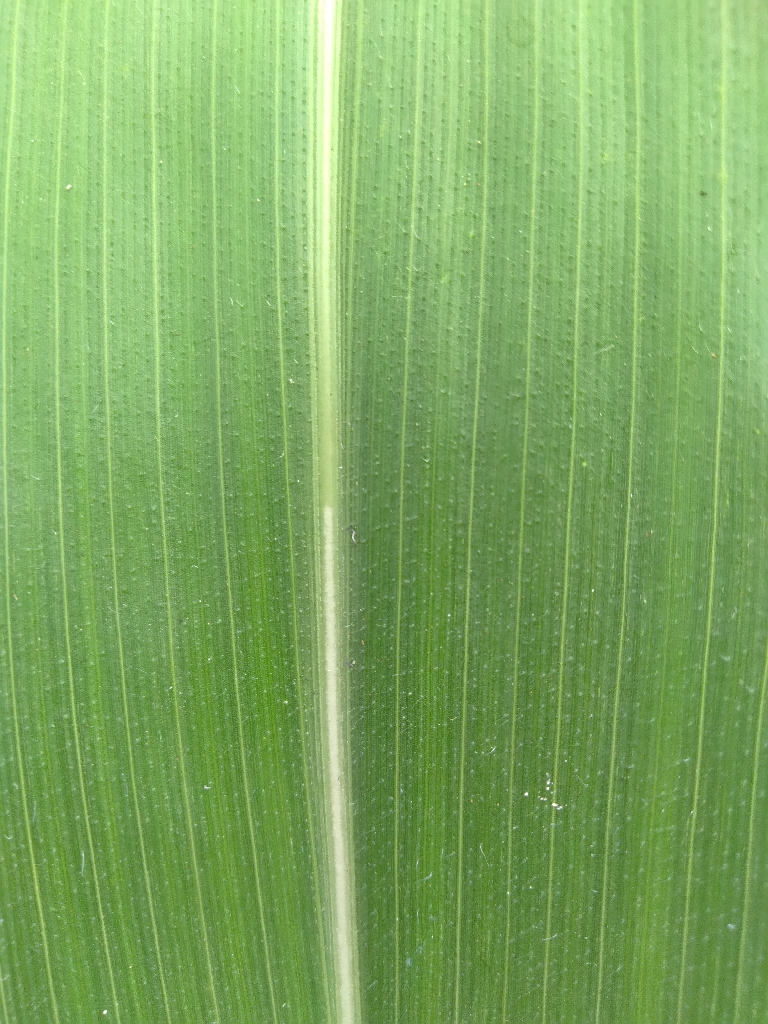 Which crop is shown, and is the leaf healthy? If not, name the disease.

maize, healthy
